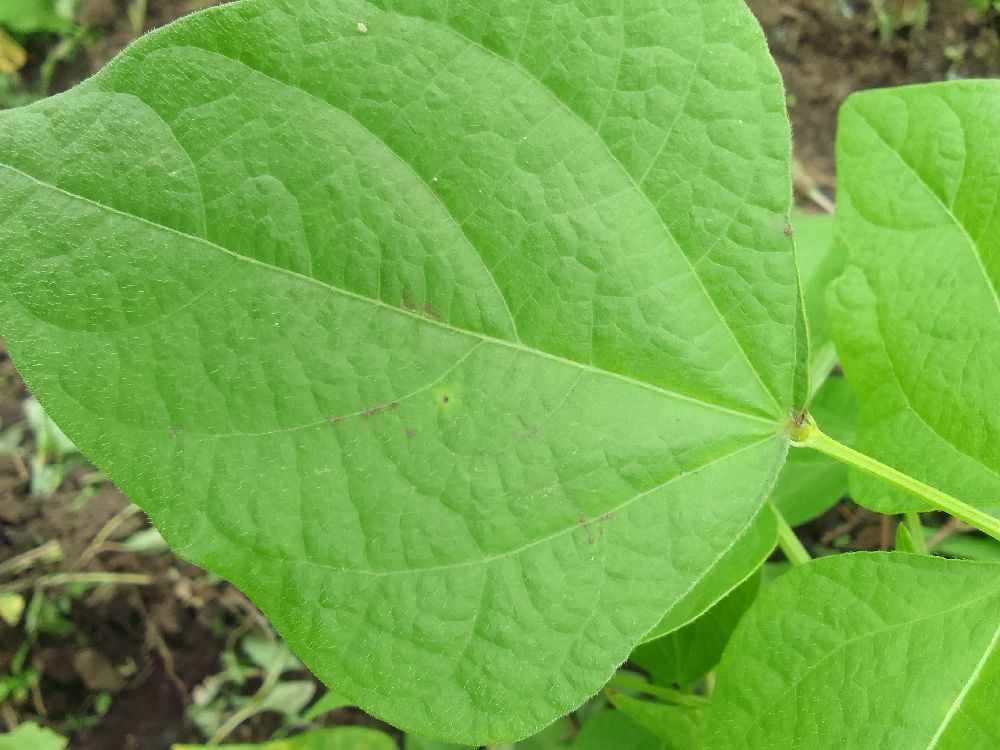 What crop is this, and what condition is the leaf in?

common bean, healthy
